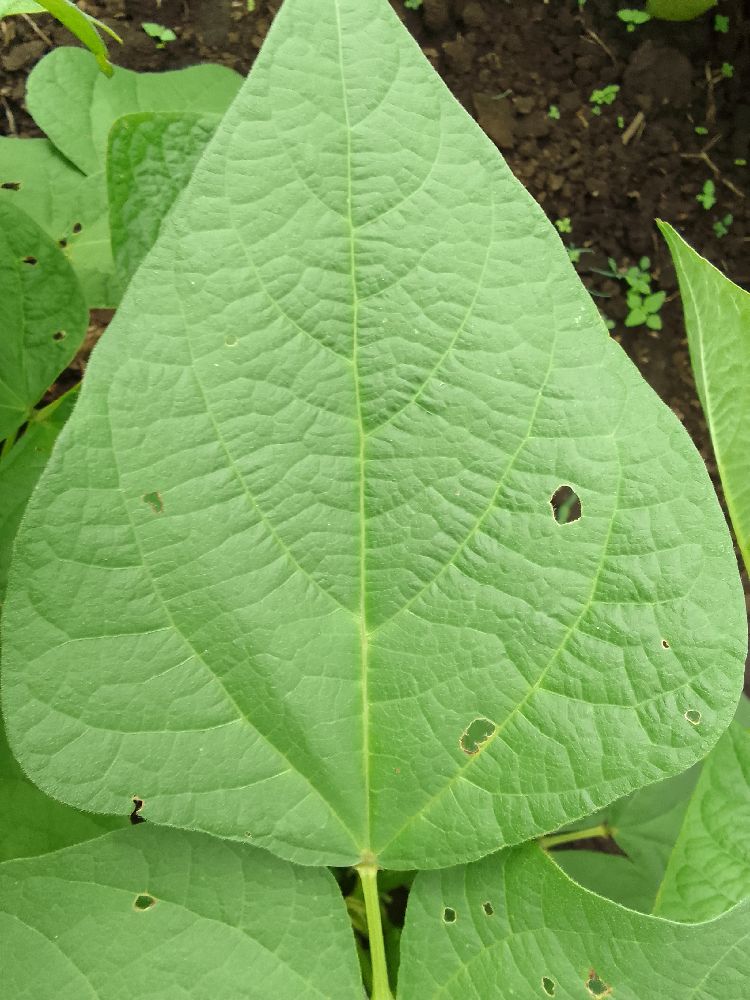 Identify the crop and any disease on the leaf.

common bean, healthy
